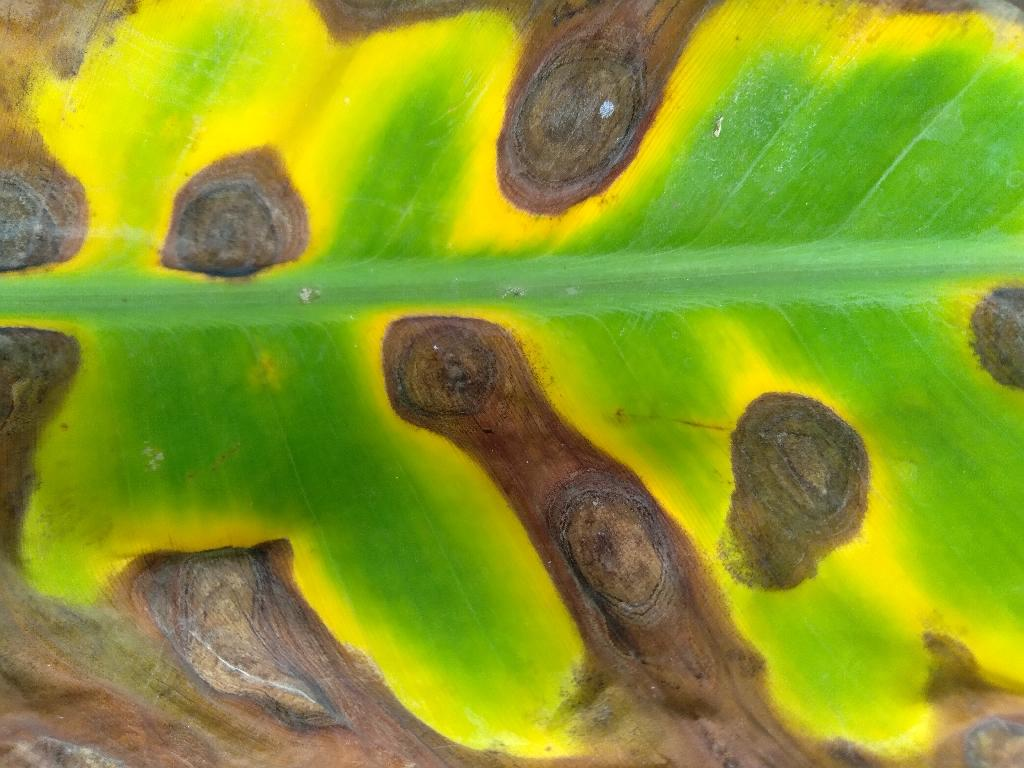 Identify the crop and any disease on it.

banana, black sigatoka
